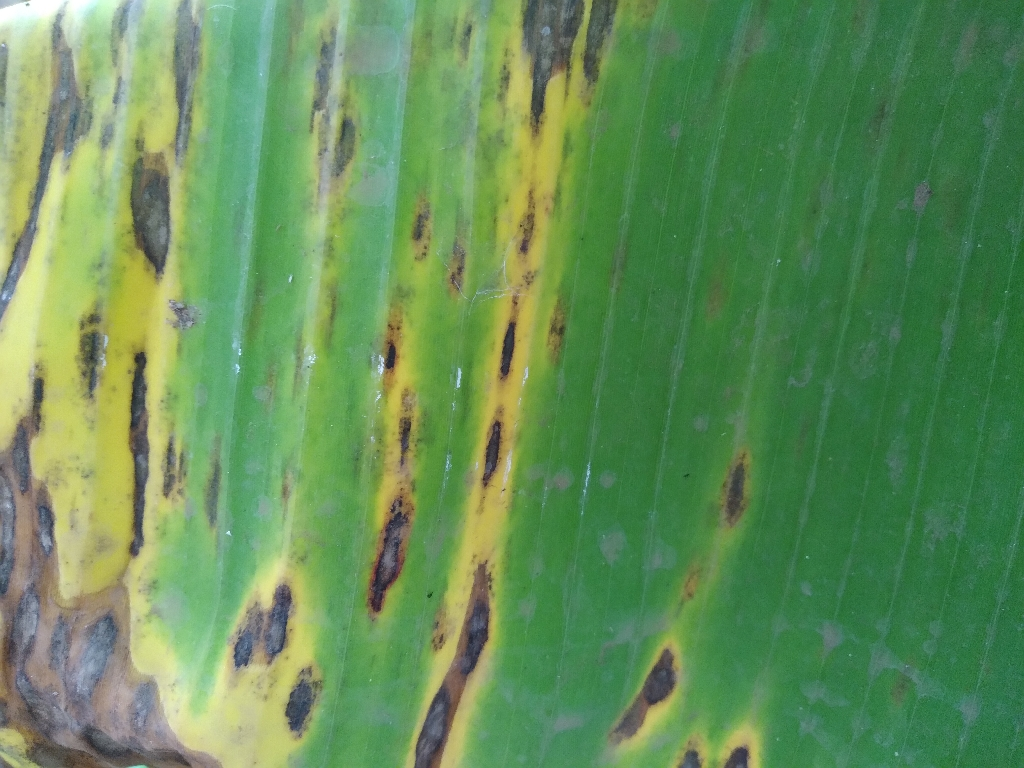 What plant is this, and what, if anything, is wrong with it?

banana, black sigatoka
